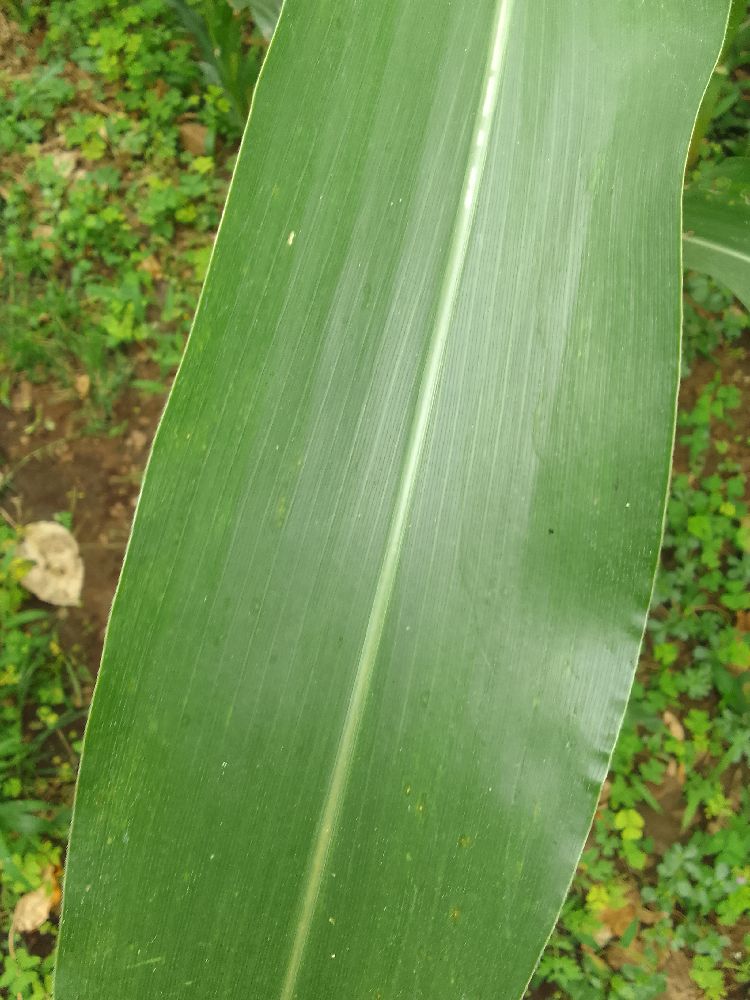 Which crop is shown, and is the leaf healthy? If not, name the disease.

maize, healthy
